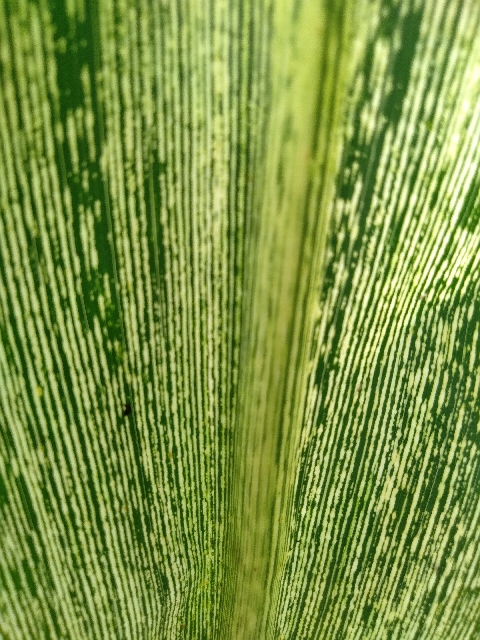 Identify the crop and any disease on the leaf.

maize, maize streak virus
